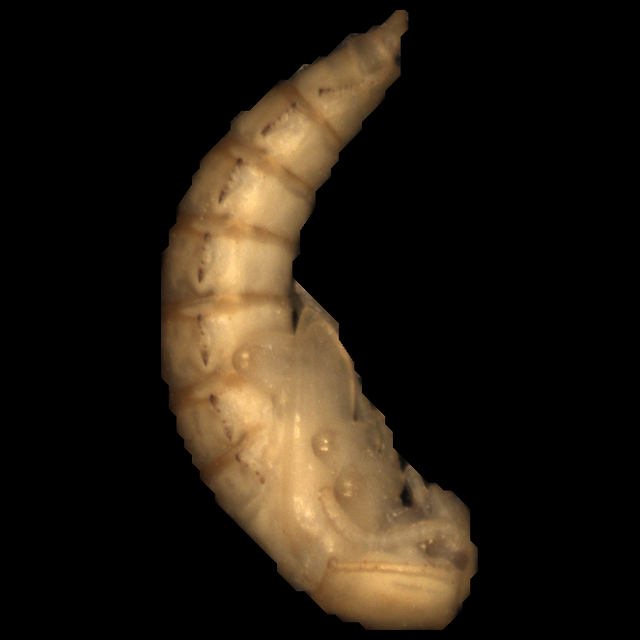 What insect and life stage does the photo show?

mealworm pupa
